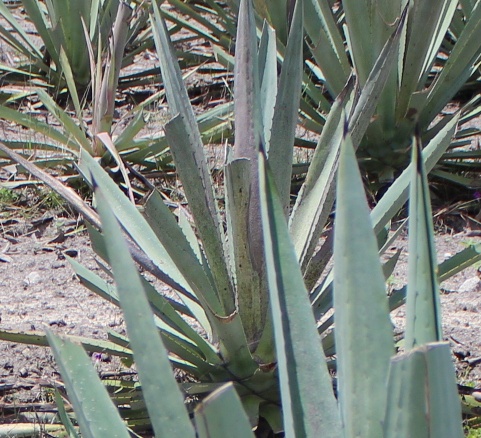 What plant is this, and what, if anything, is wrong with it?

agave, spotted
